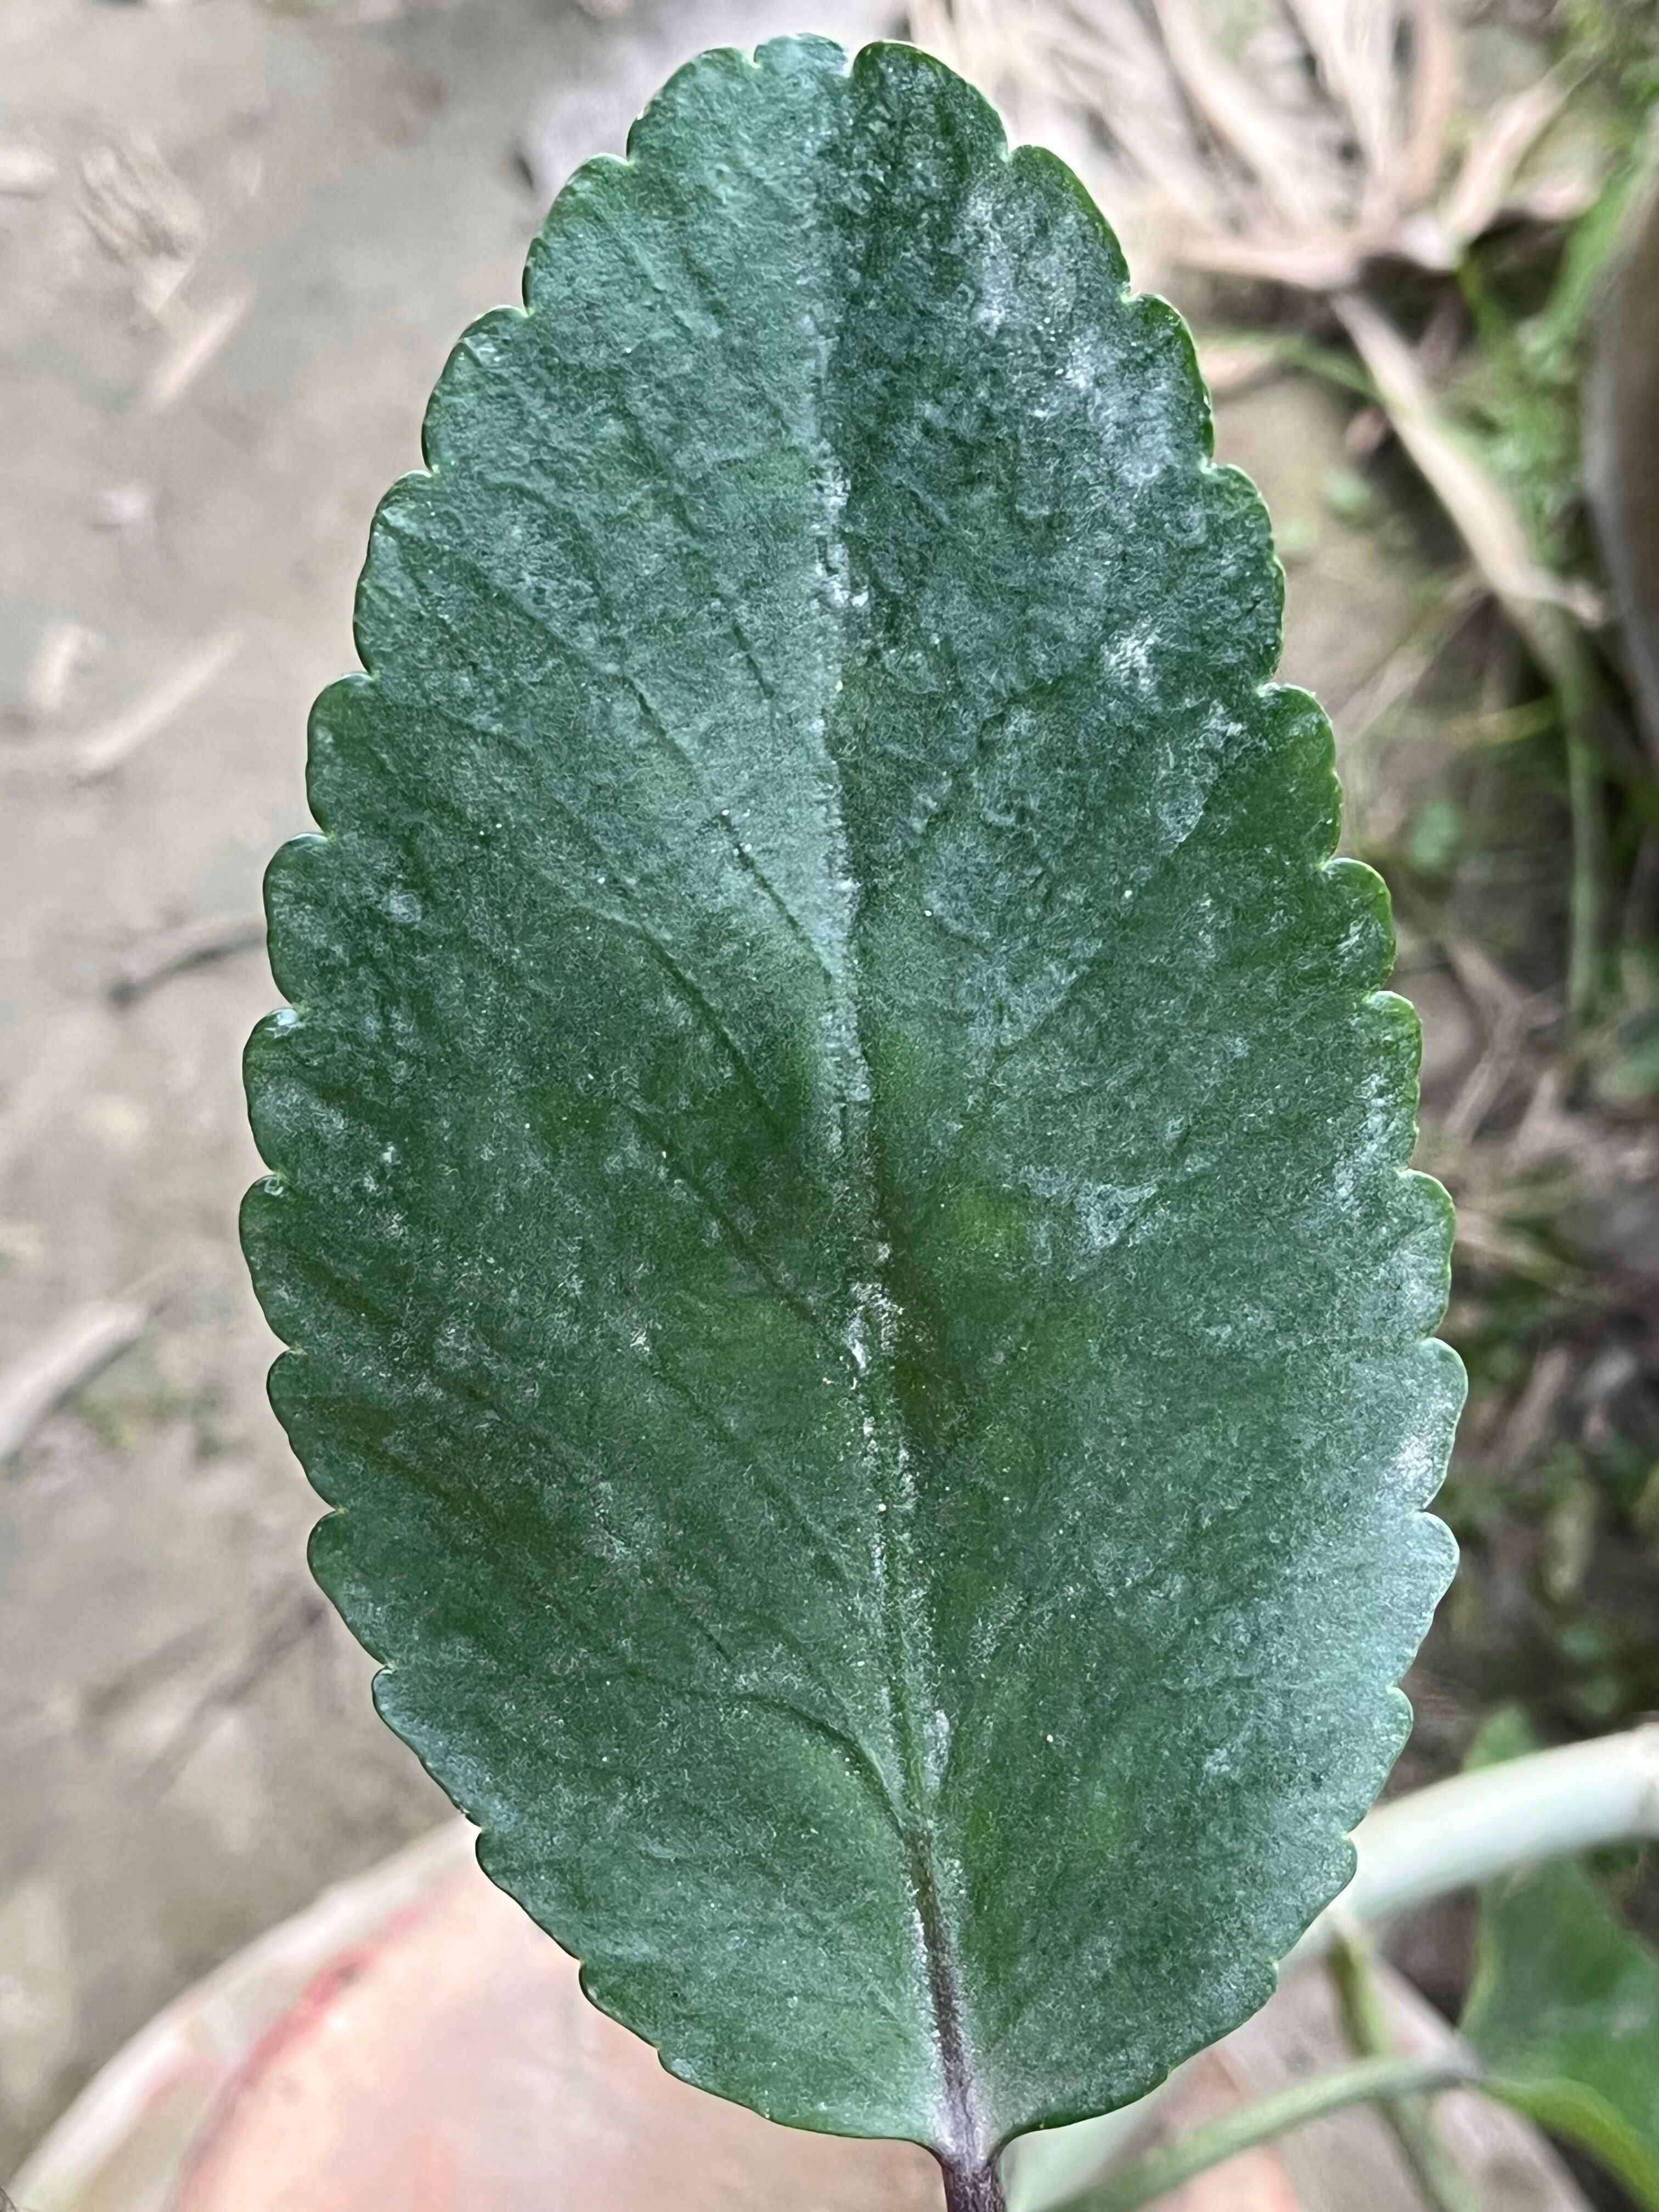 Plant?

pathorkuci
